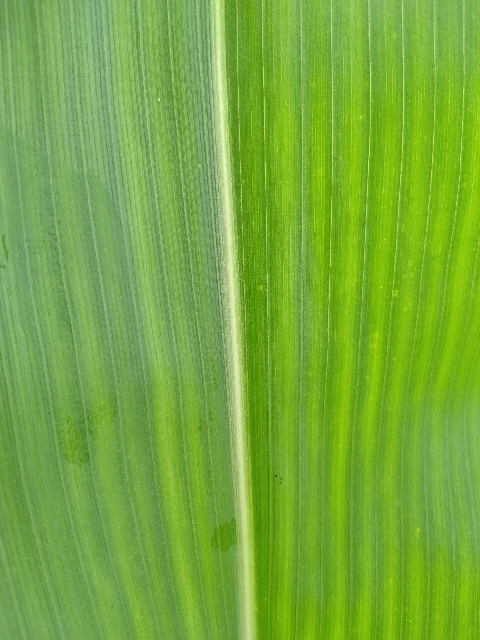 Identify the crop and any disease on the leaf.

maize, healthy
